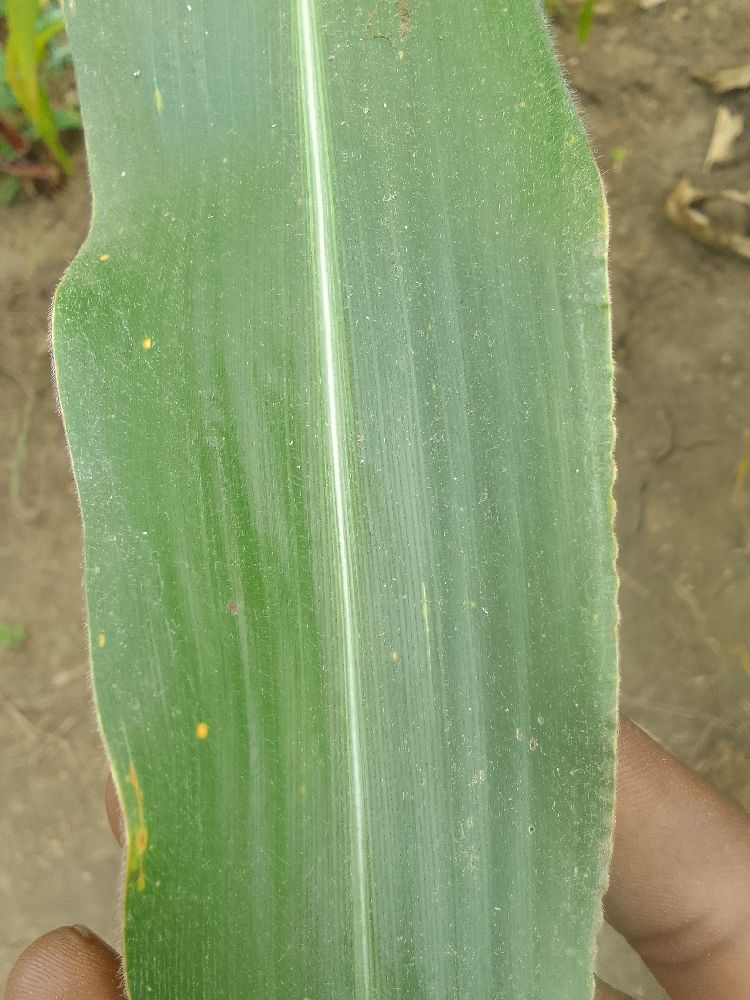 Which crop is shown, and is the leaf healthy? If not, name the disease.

maize, healthy
